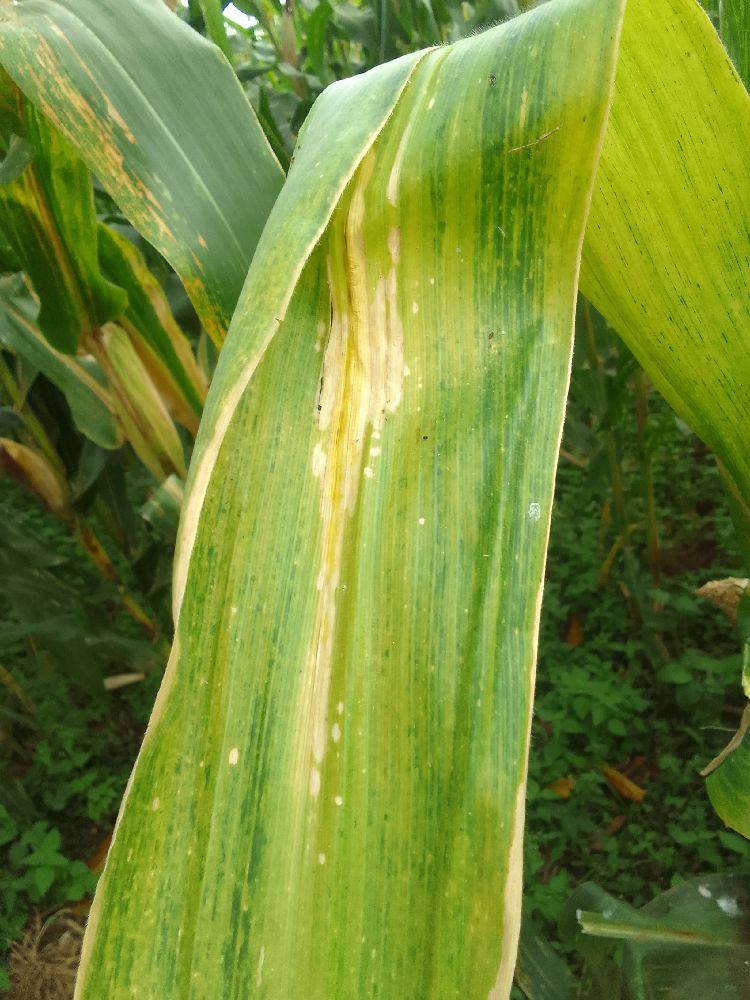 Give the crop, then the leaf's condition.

maize, maize lethal necrosis
